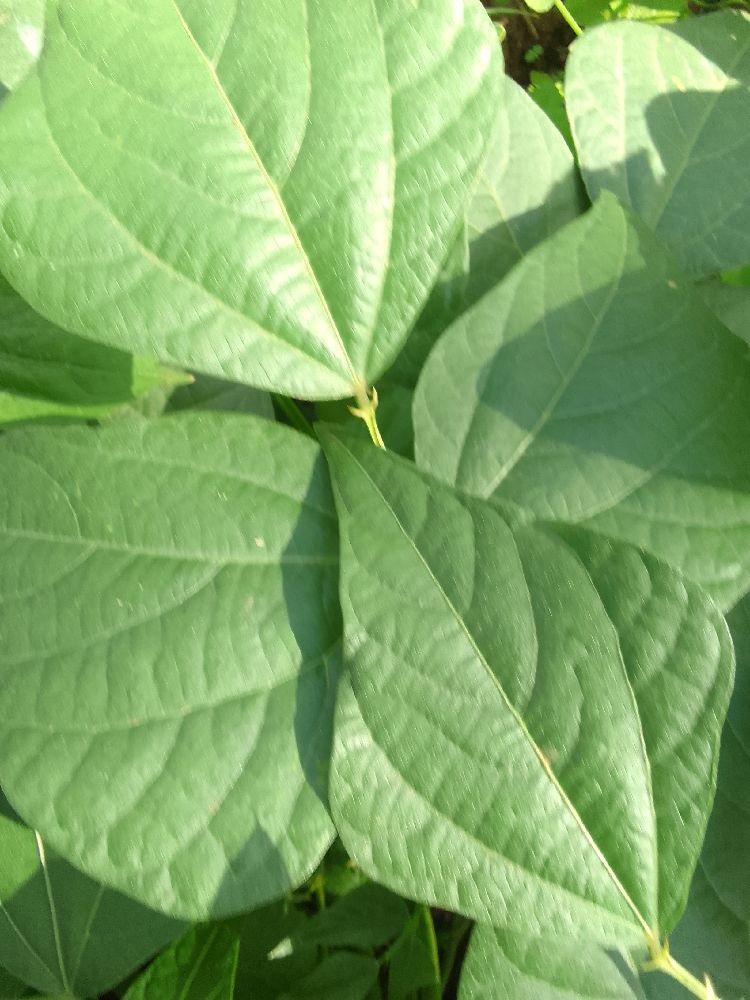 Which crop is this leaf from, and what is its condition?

common bean, healthy
